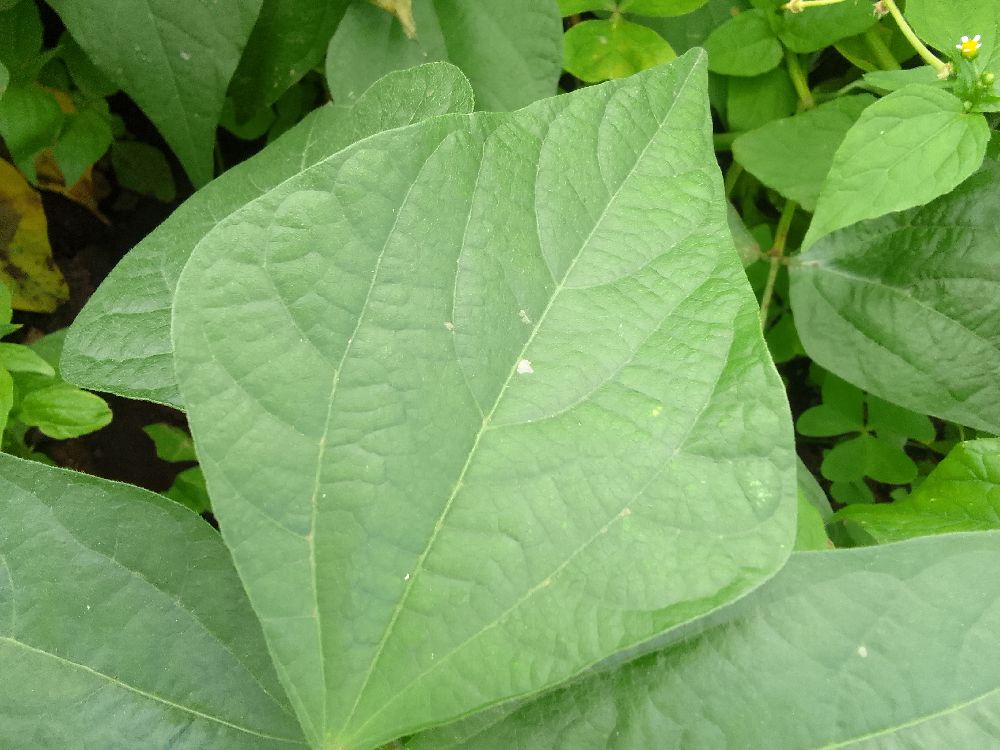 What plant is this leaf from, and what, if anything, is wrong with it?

common bean, healthy
